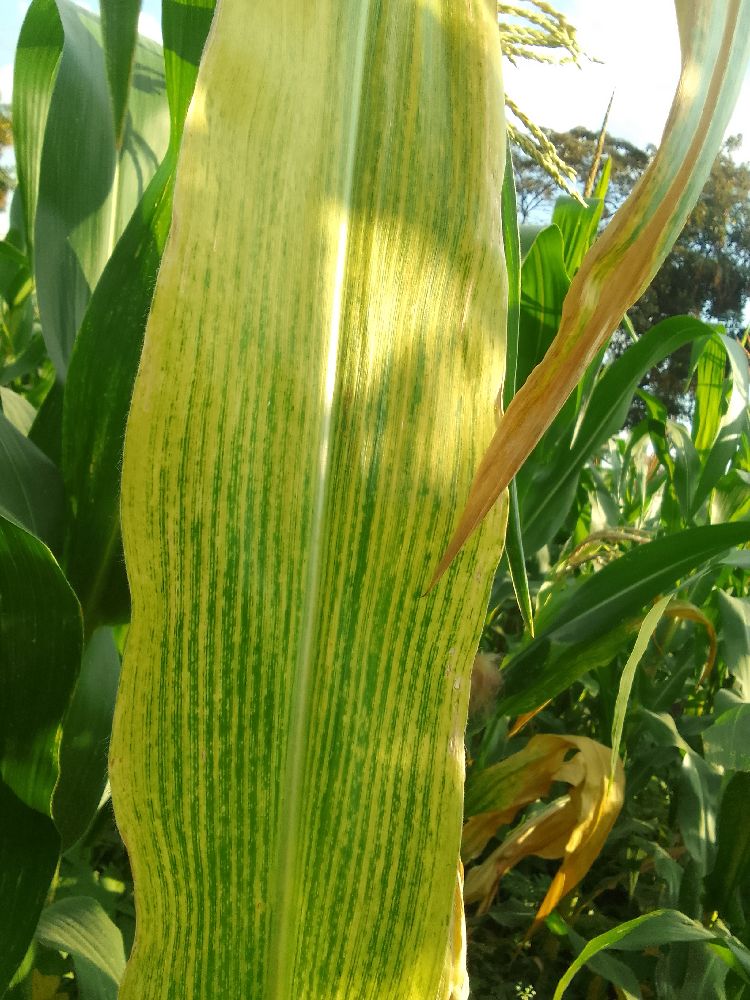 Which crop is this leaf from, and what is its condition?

maize, maize lethal necrosis
